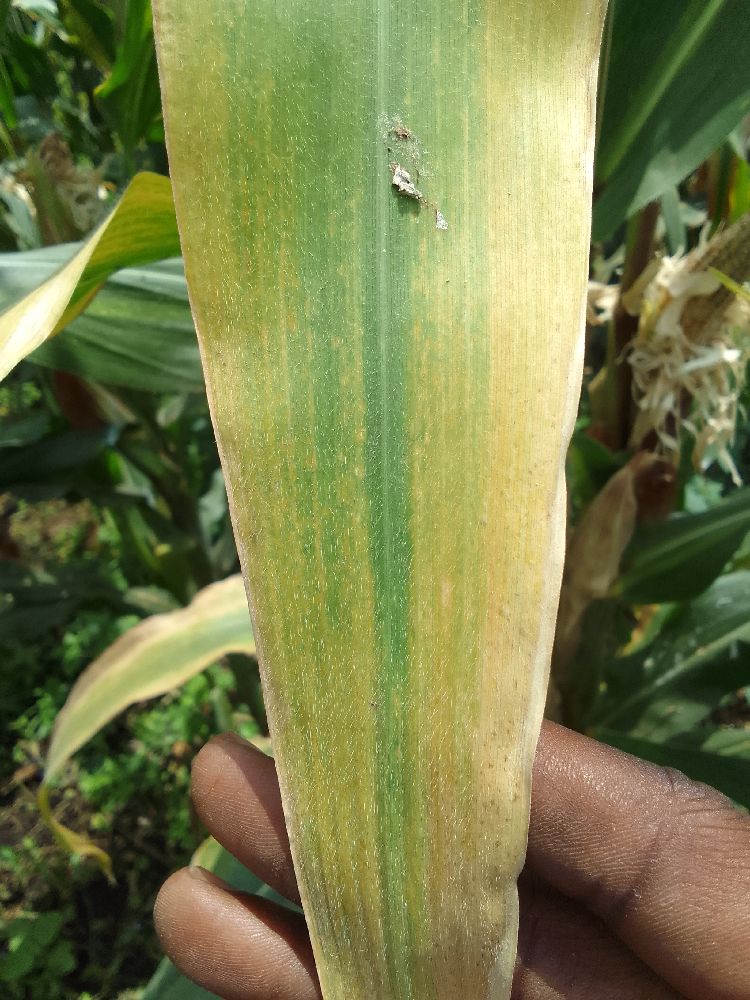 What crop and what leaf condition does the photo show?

maize, maize lethal necrosis
